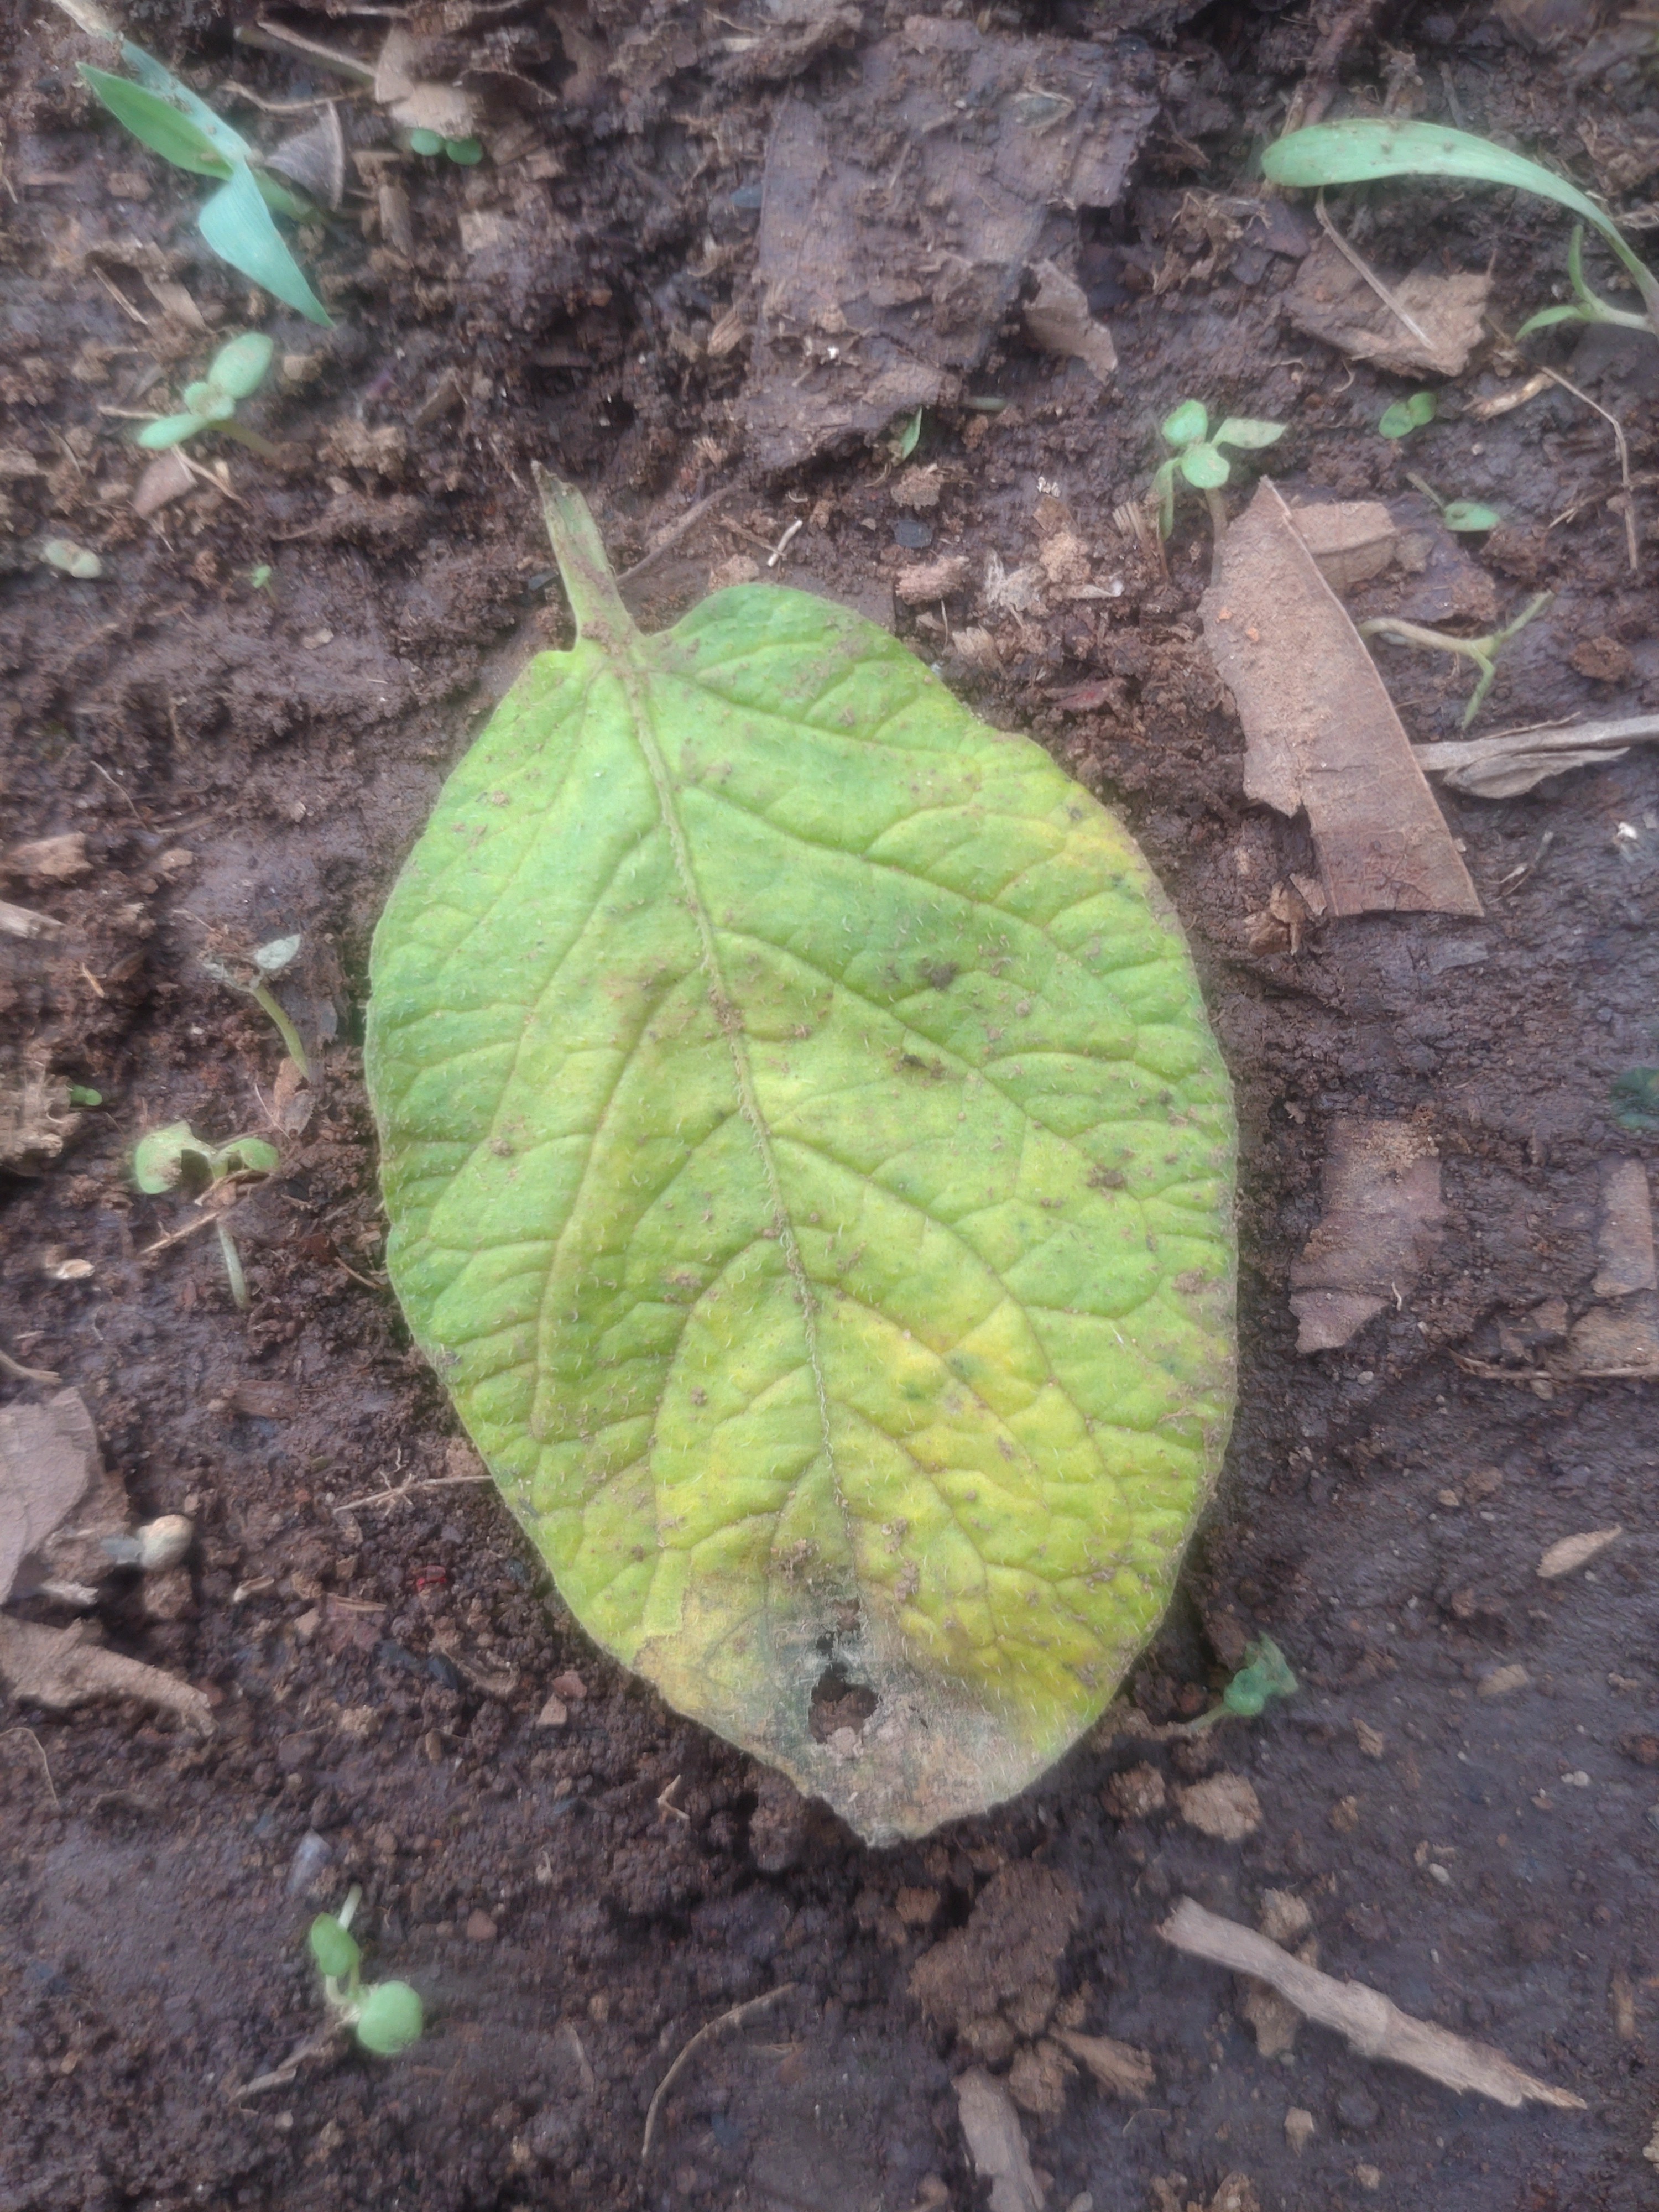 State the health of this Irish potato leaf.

late blight
